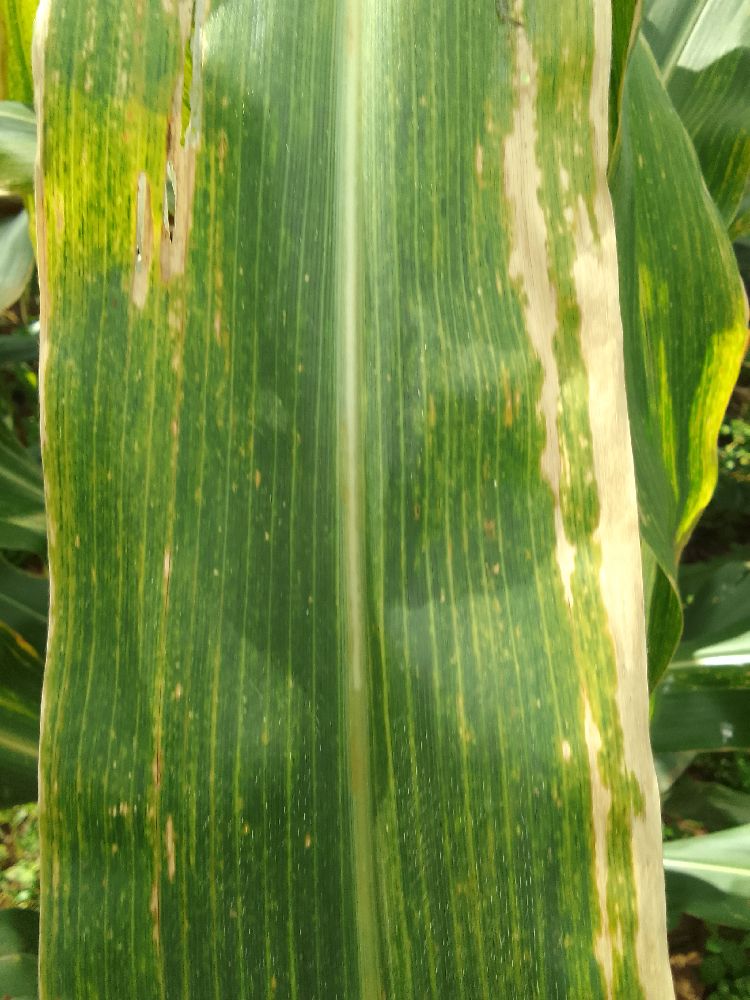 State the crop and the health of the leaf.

maize, maize lethal necrosis
